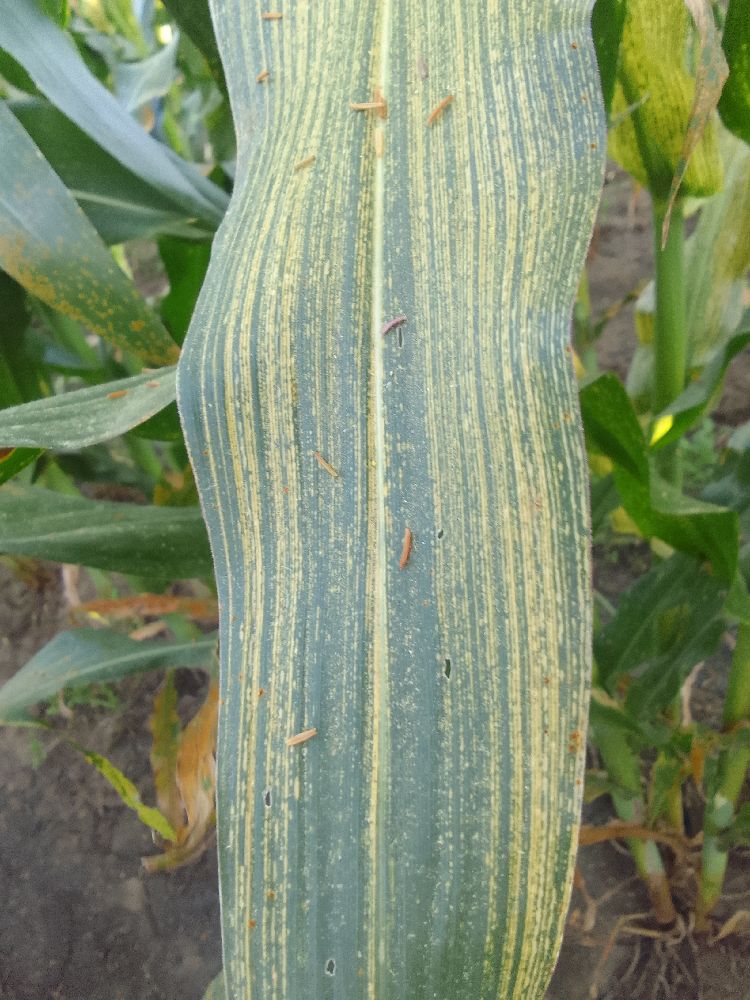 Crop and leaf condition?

maize, maize streak virus
